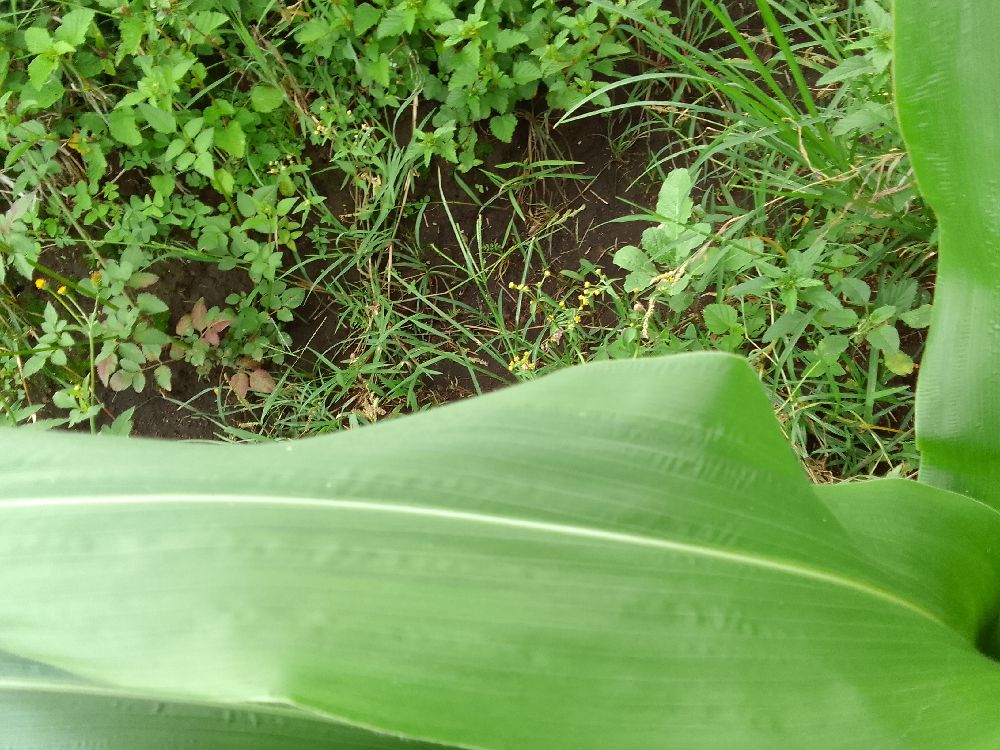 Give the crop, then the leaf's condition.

maize, healthy
